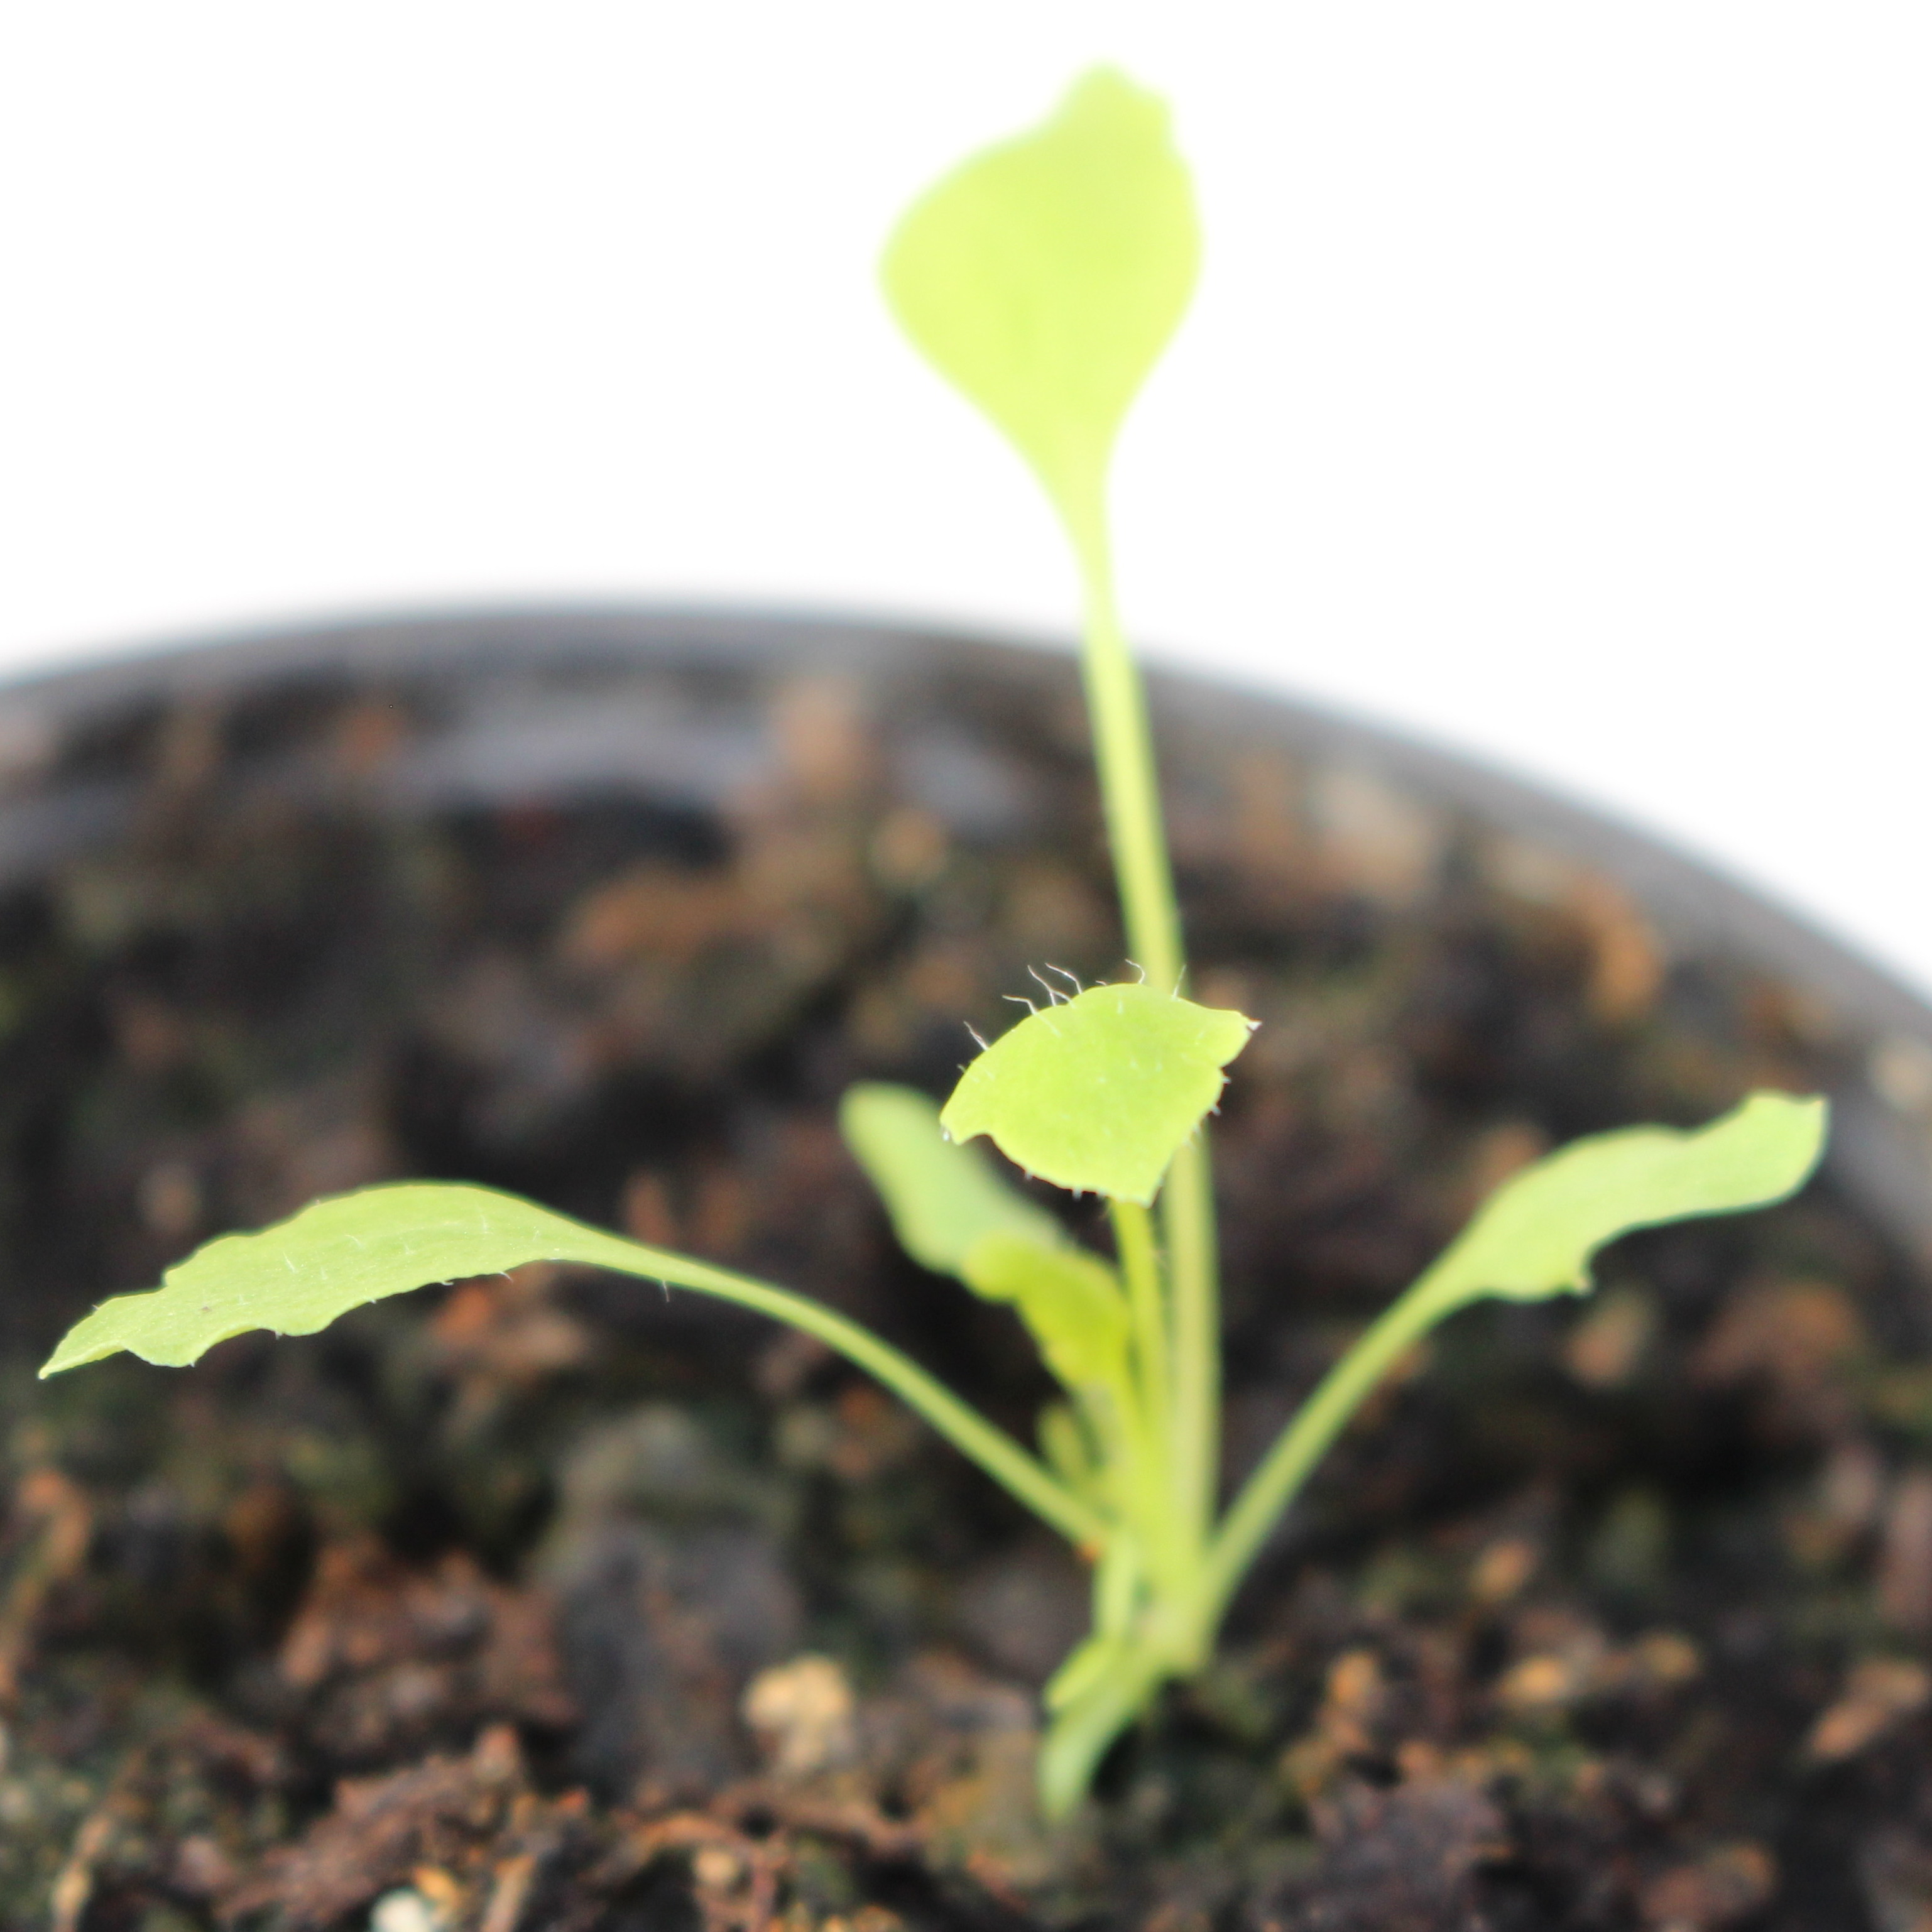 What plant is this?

Papaver rhoeas
